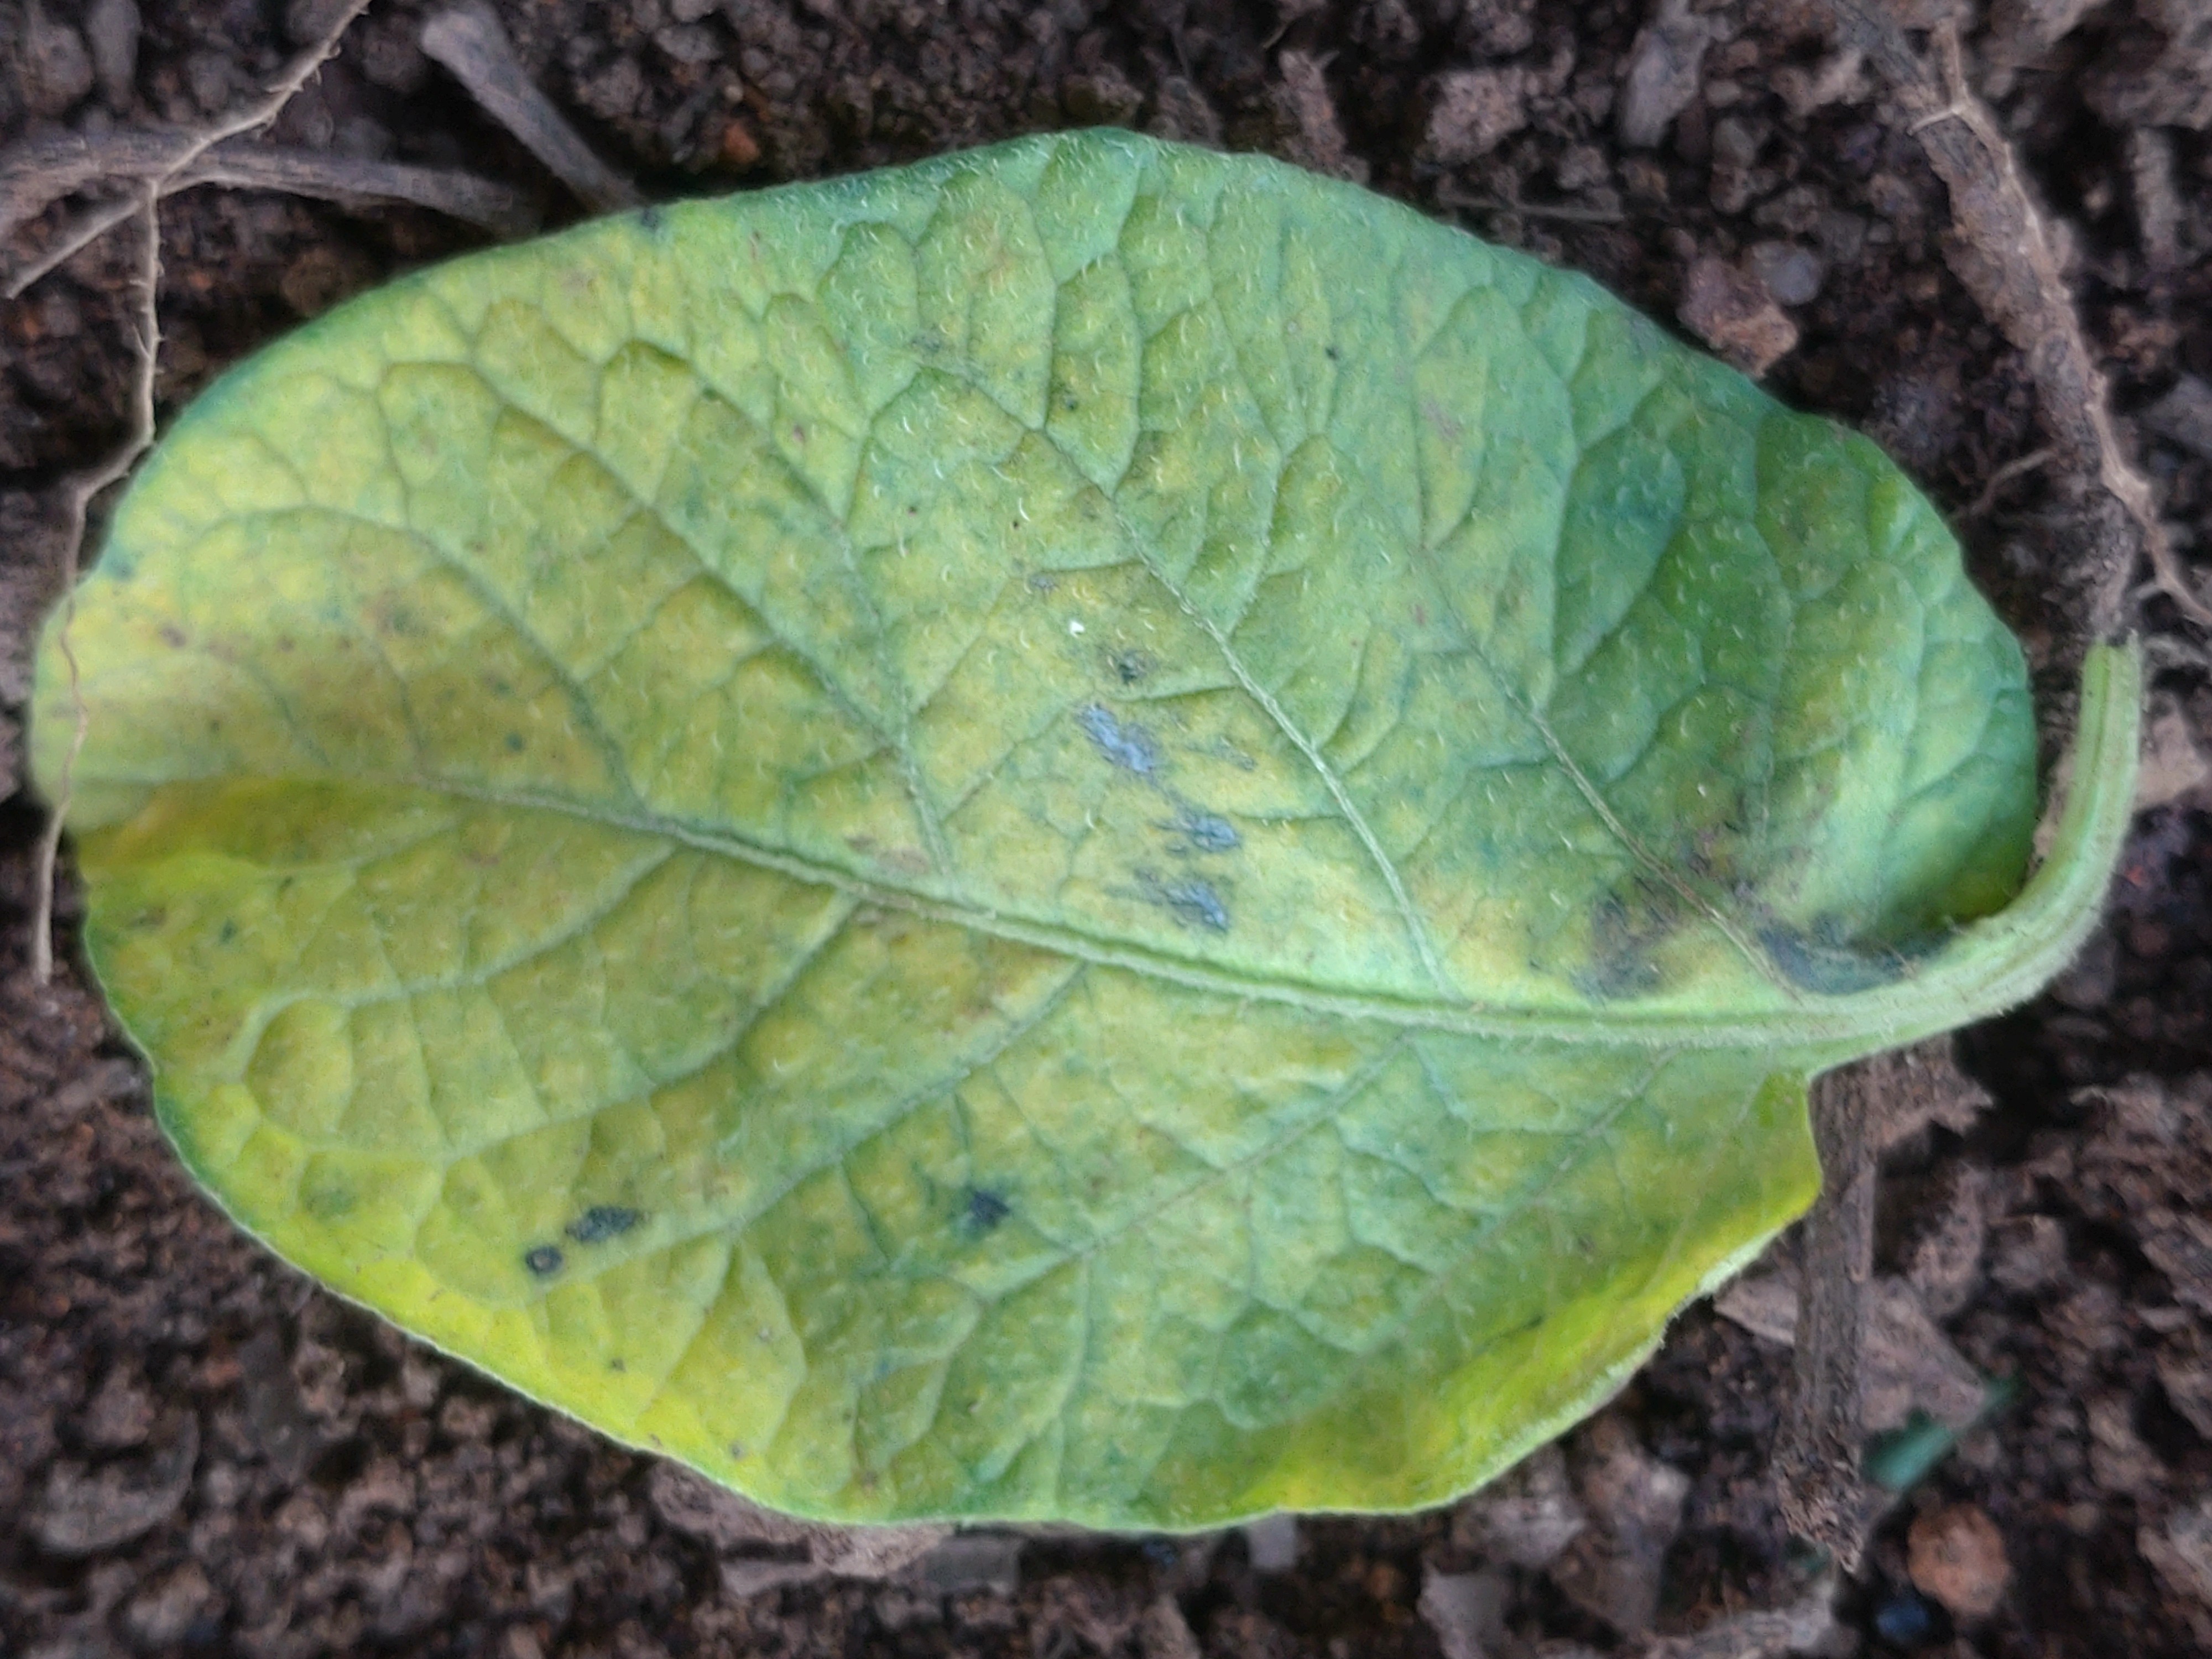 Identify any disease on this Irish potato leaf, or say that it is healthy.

late blight
